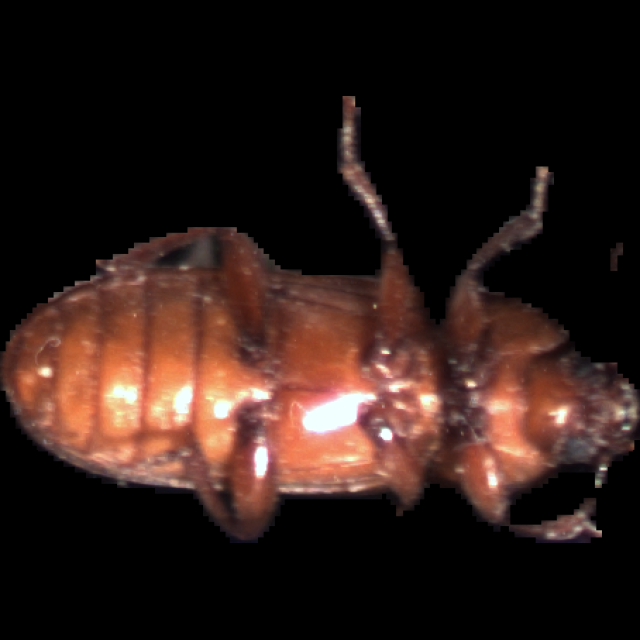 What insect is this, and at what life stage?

mealworm beetle
